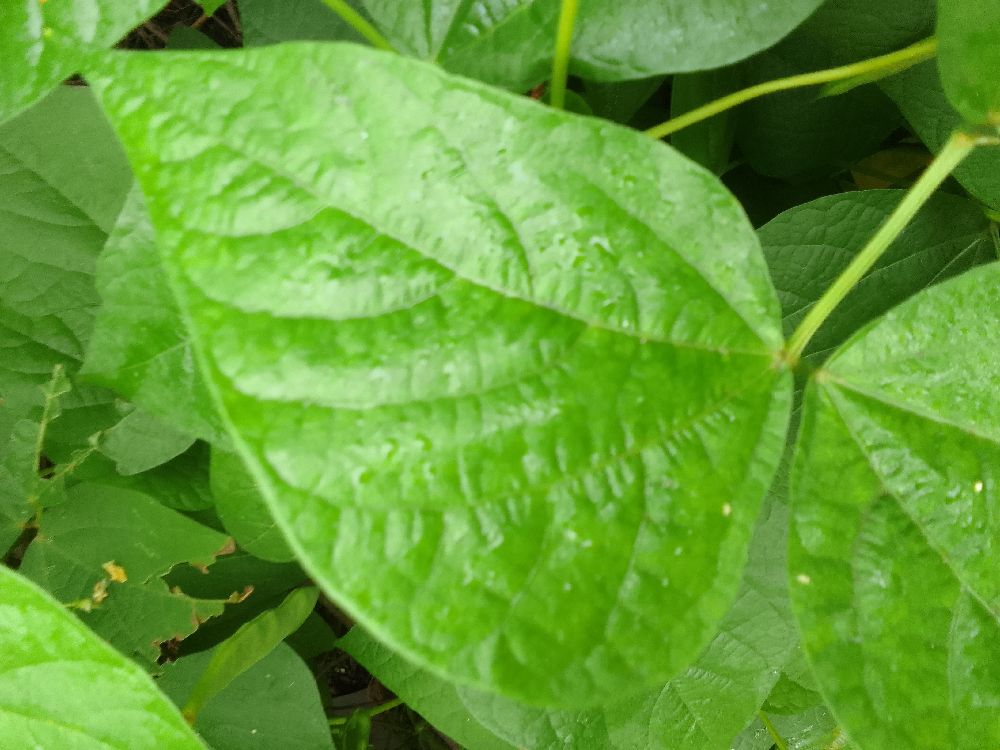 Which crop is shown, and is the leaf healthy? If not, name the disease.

common bean, healthy
